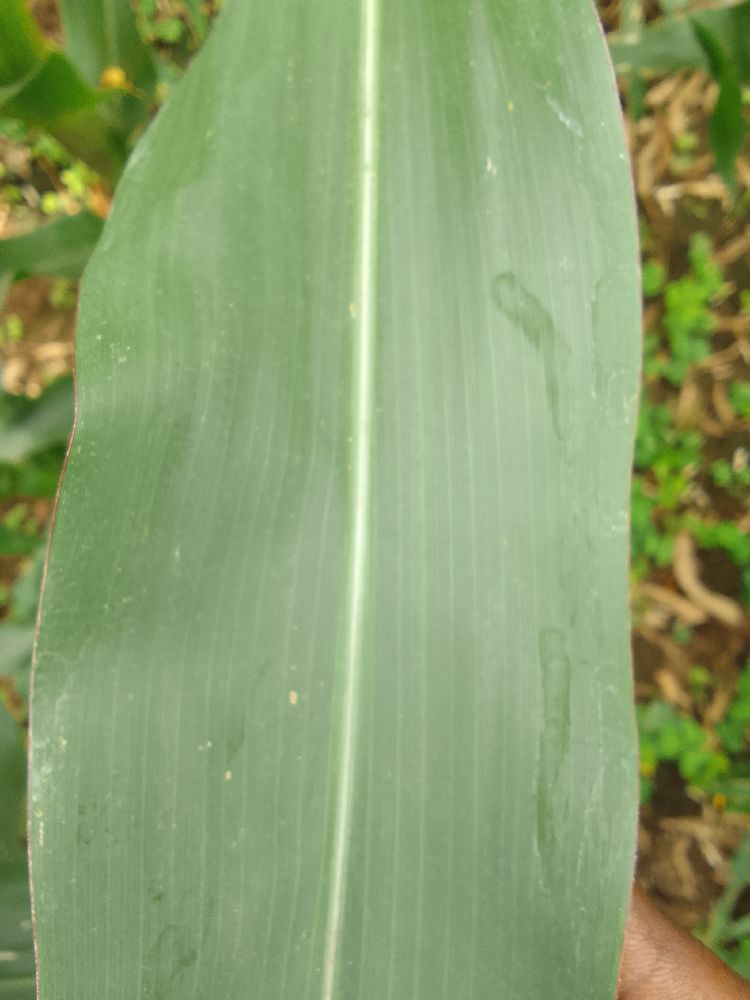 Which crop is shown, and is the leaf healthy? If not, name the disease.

maize, healthy
